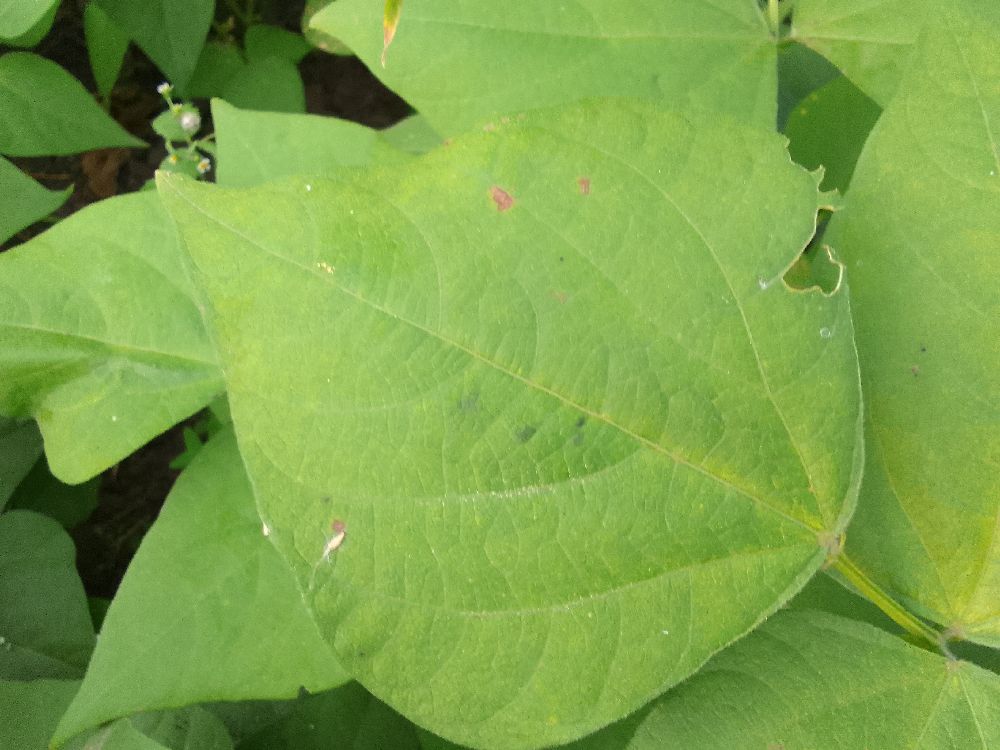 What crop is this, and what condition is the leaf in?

common bean, healthy
